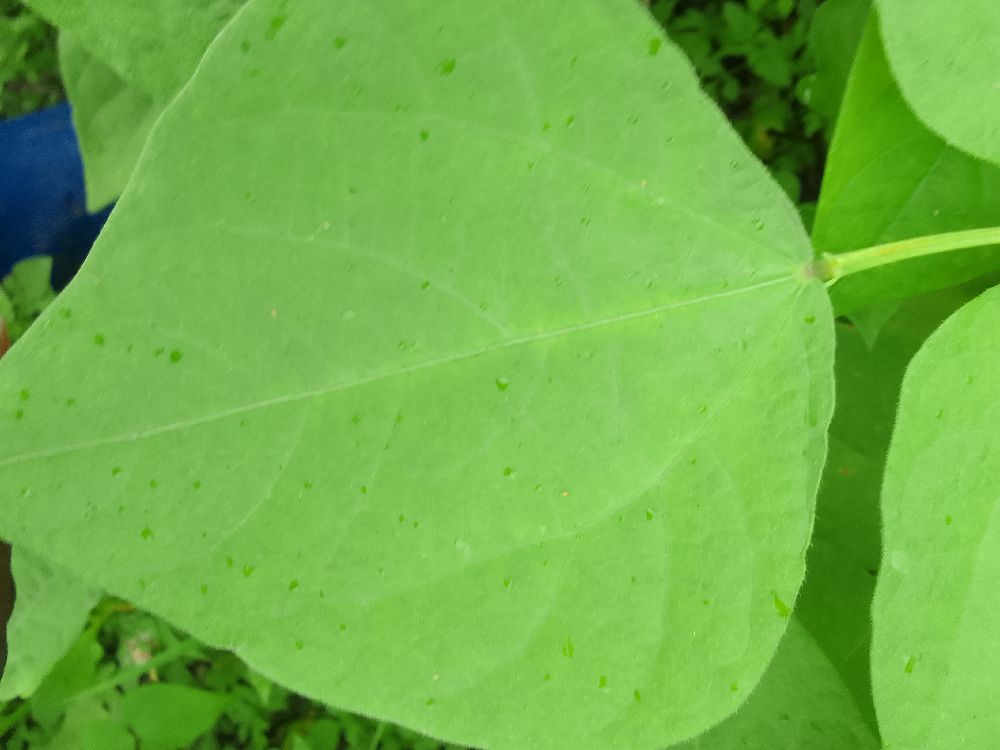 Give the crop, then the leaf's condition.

common bean, healthy
